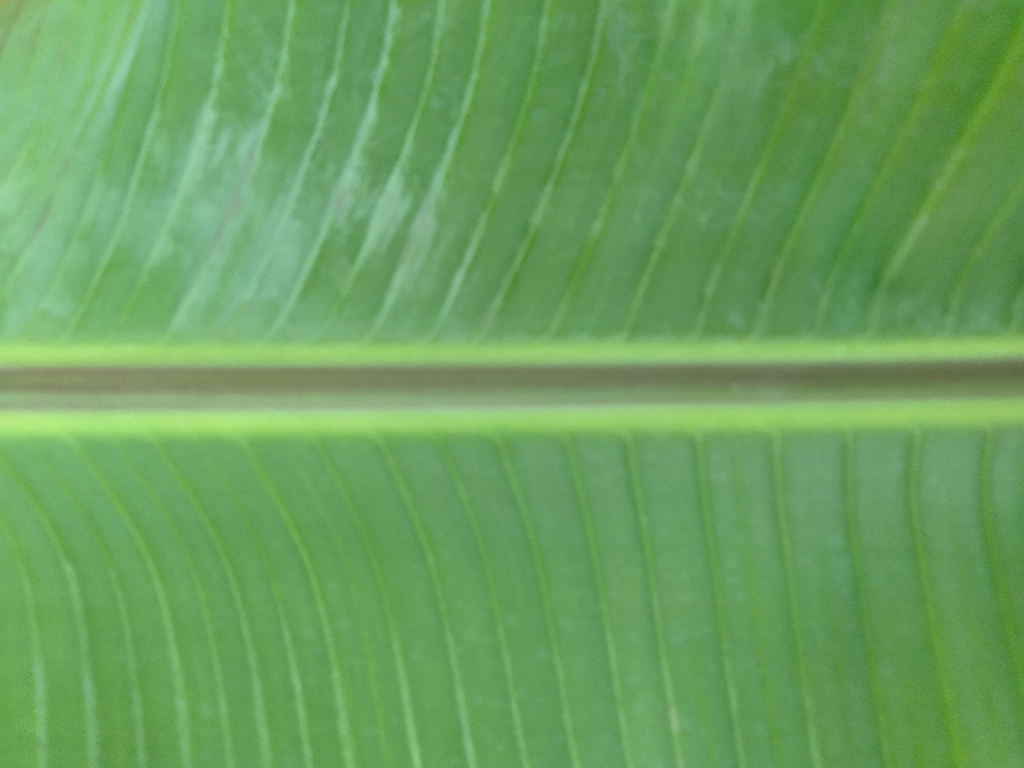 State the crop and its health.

banana, healthy
